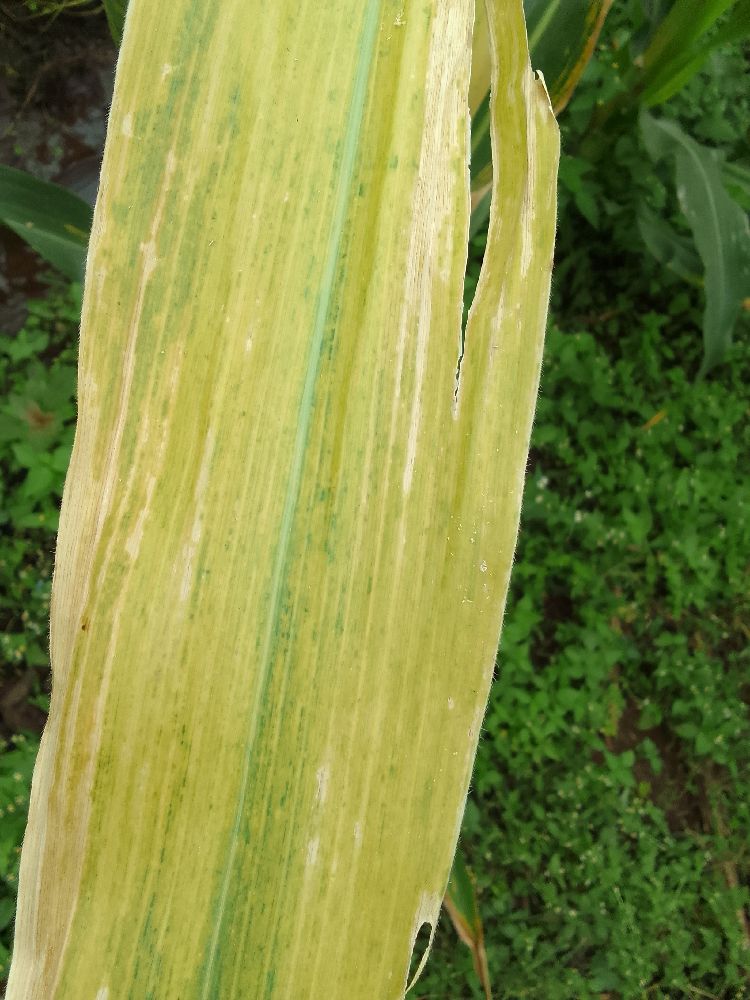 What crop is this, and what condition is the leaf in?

maize, maize lethal necrosis
